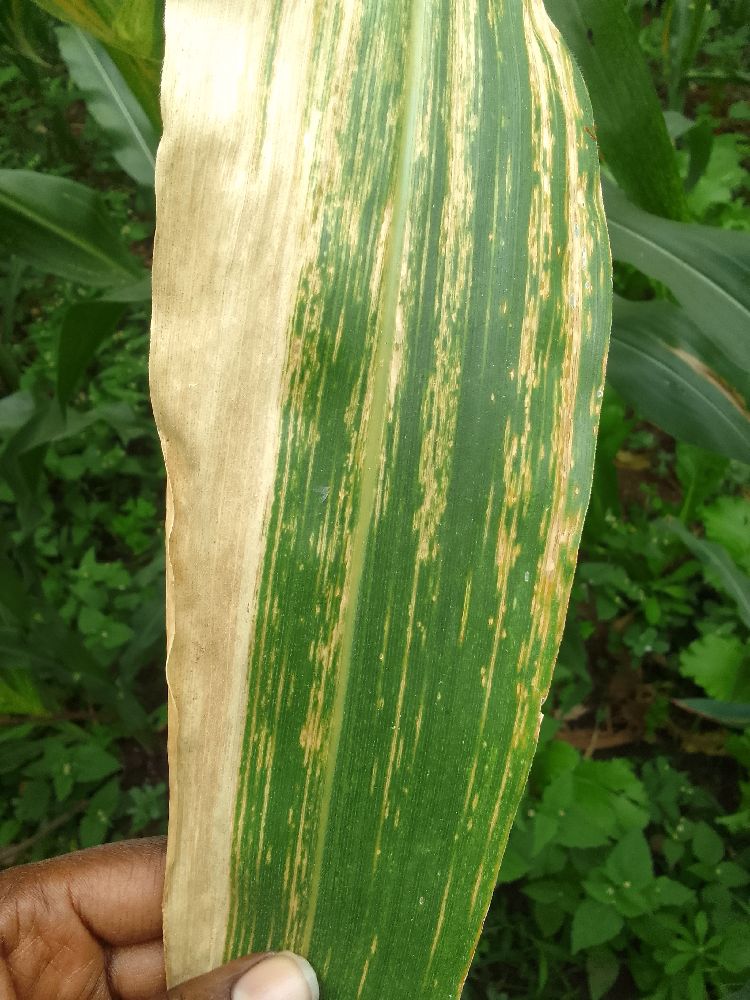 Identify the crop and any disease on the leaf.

maize, maize lethal necrosis
